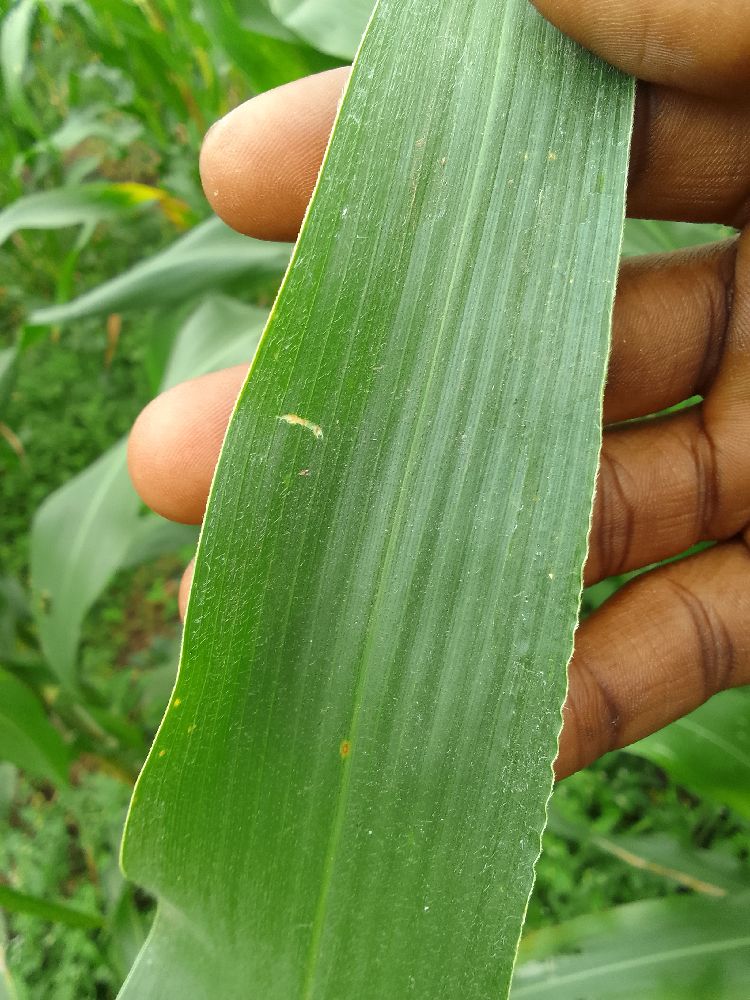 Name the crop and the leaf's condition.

maize, healthy
